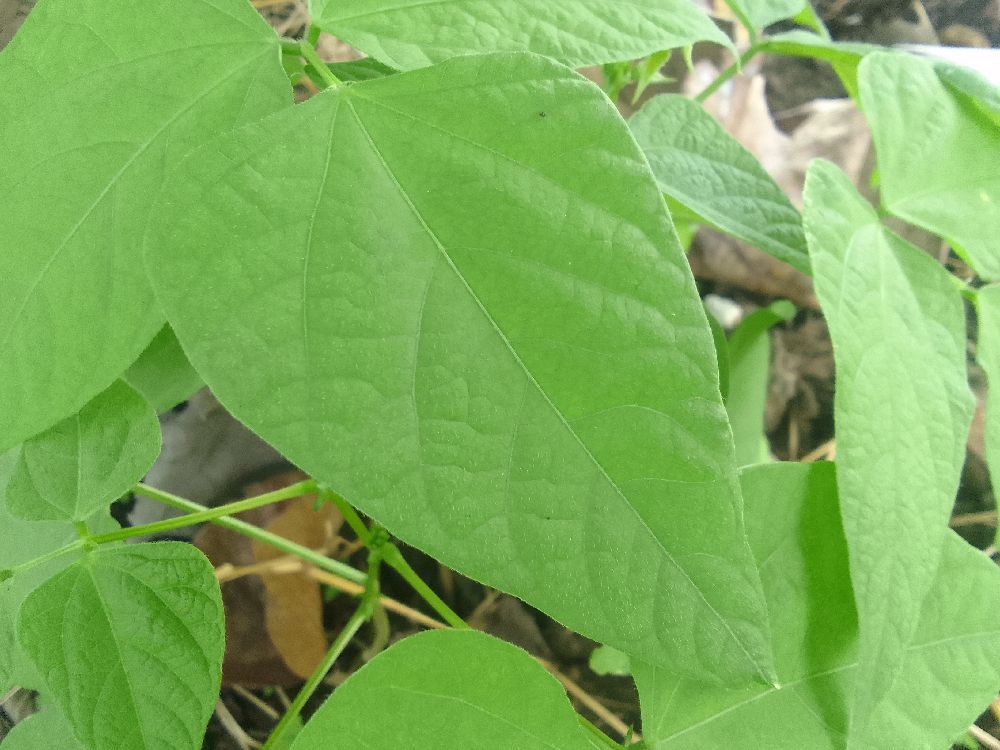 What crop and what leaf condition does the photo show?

common bean, healthy
